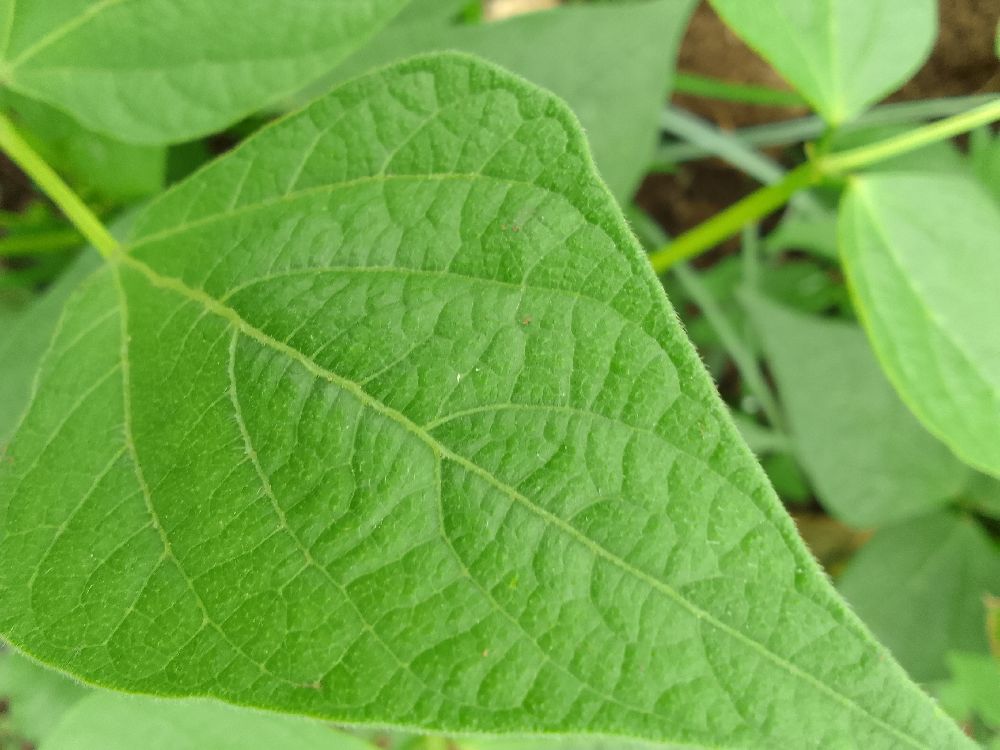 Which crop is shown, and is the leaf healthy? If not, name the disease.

common bean, healthy
